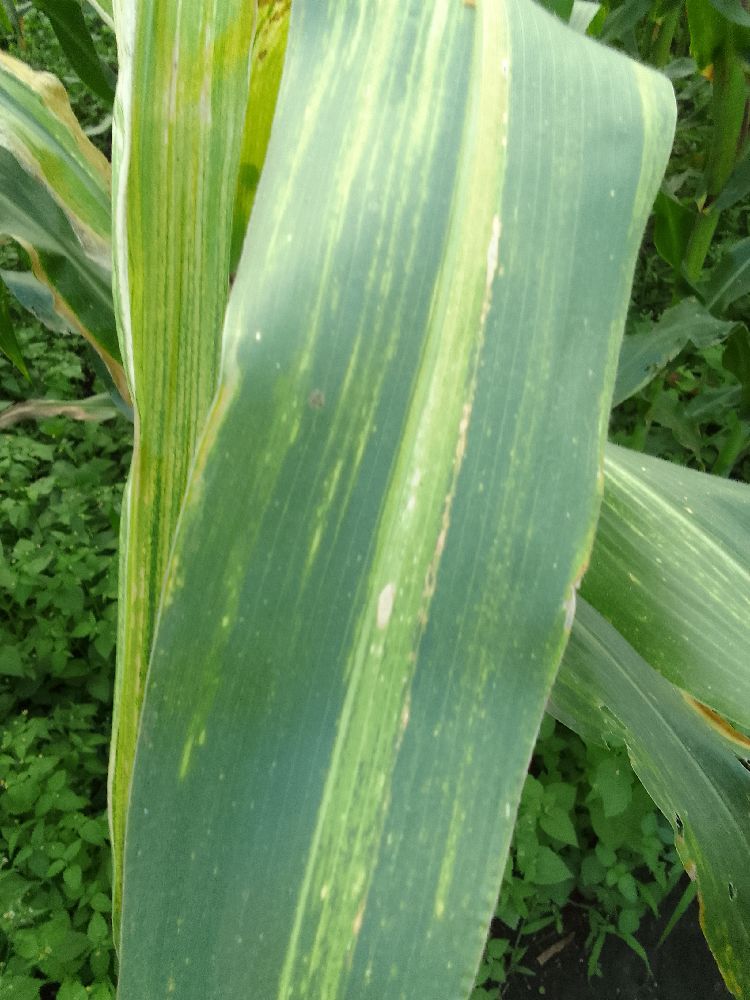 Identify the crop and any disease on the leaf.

maize, maize lethal necrosis
